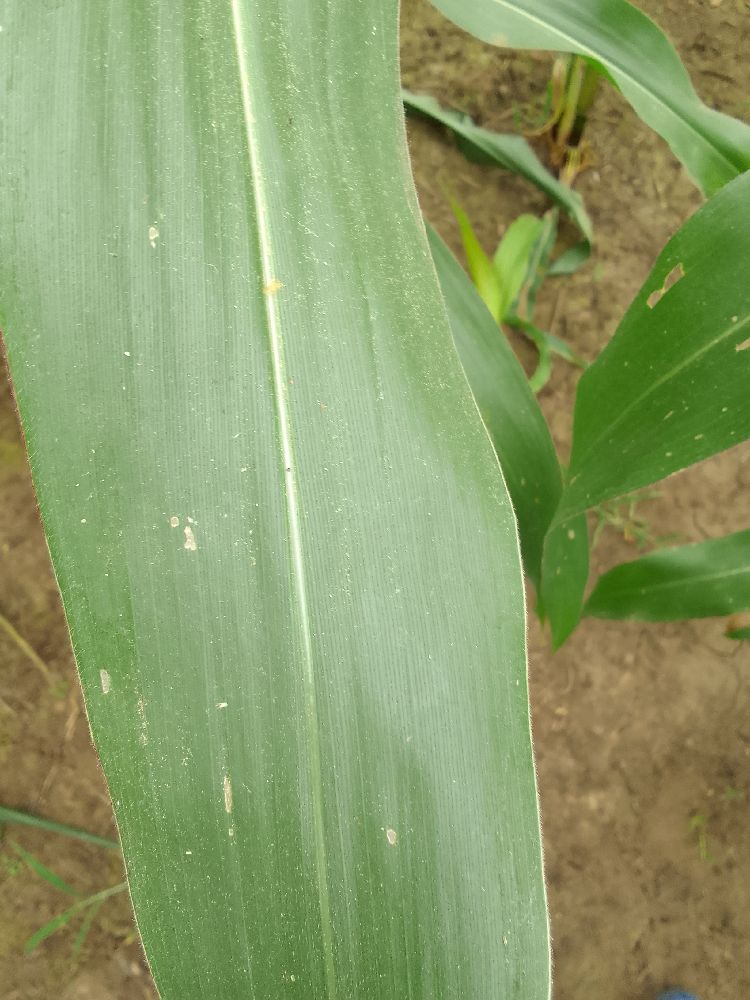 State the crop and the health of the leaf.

maize, healthy
